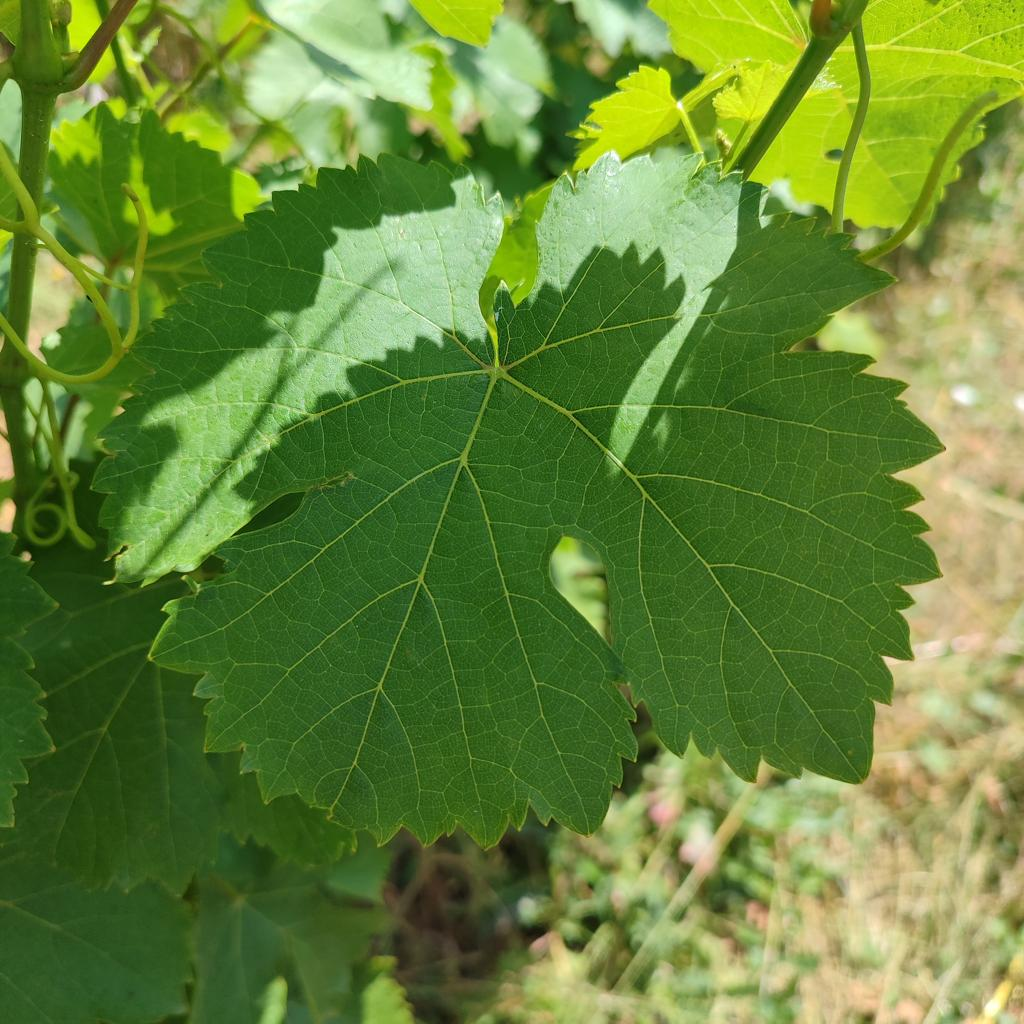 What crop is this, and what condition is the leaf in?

grapevine, healthy
